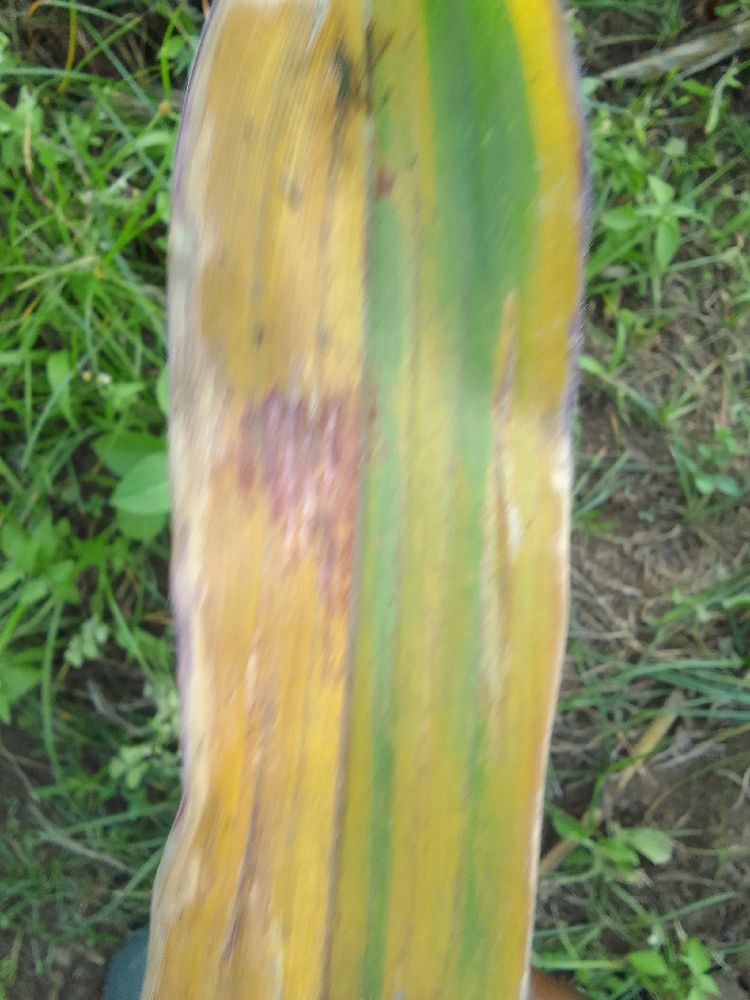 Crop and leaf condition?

maize, maize lethal necrosis
